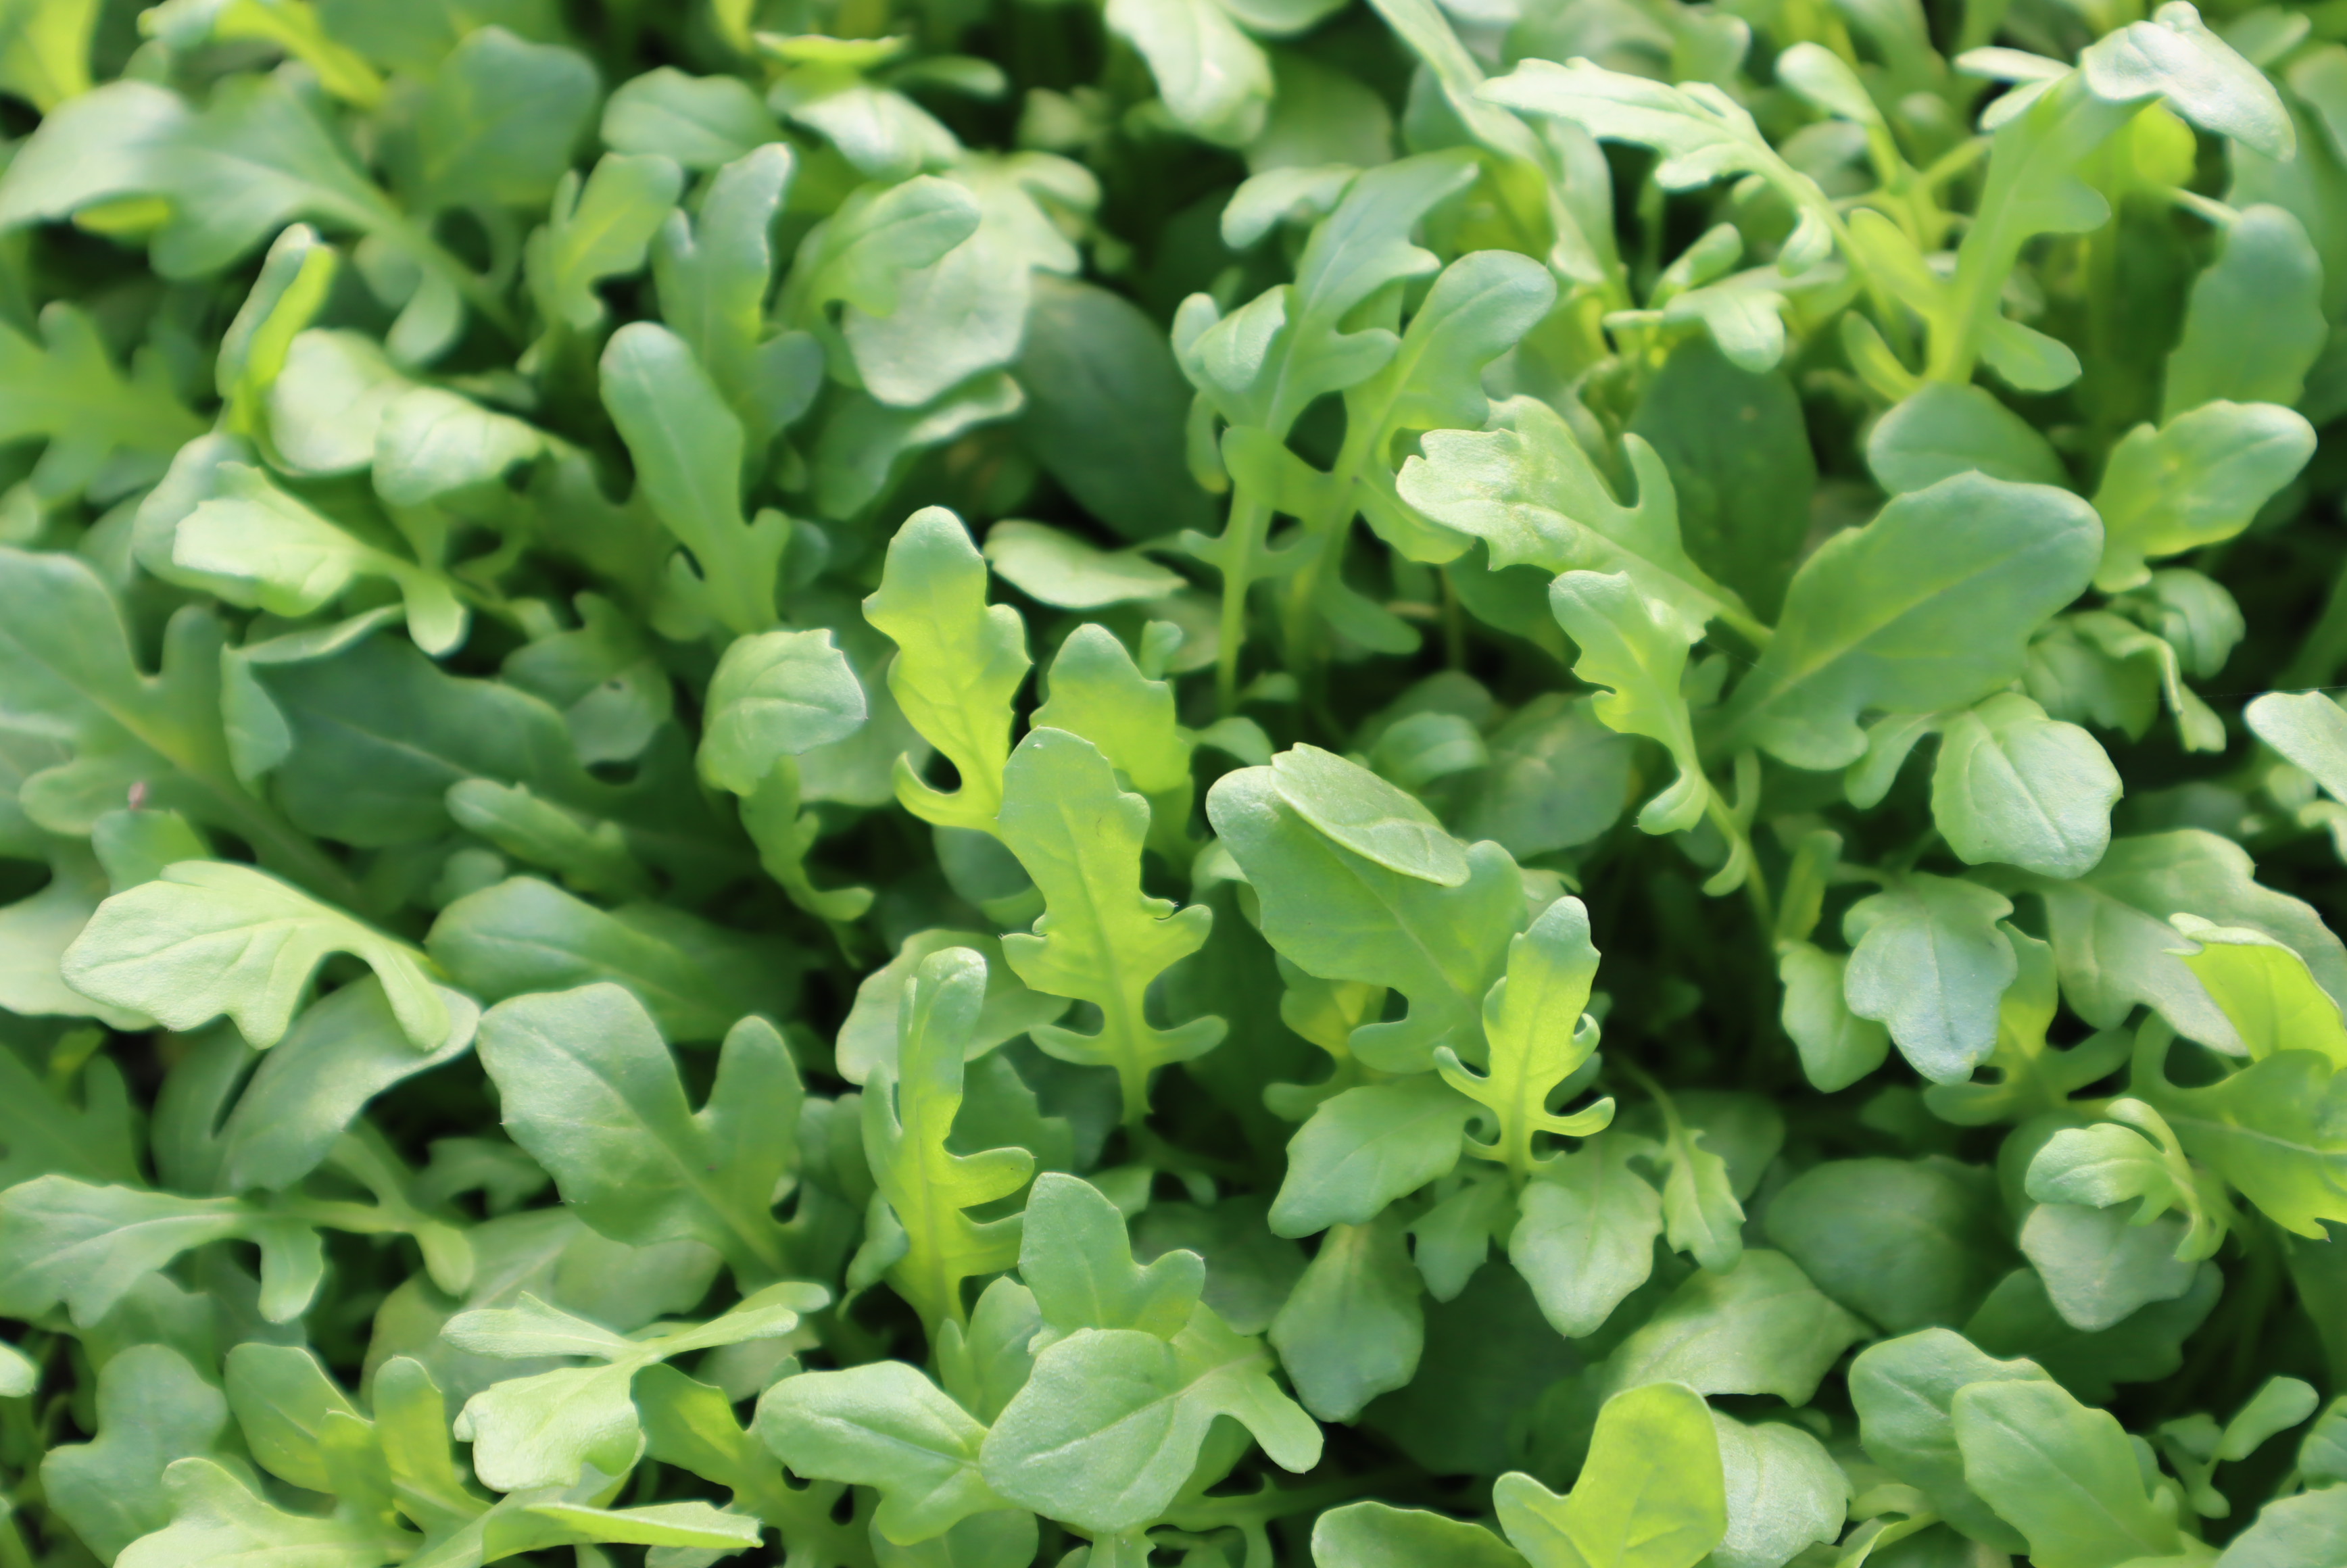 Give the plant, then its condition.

rocket, healthy
